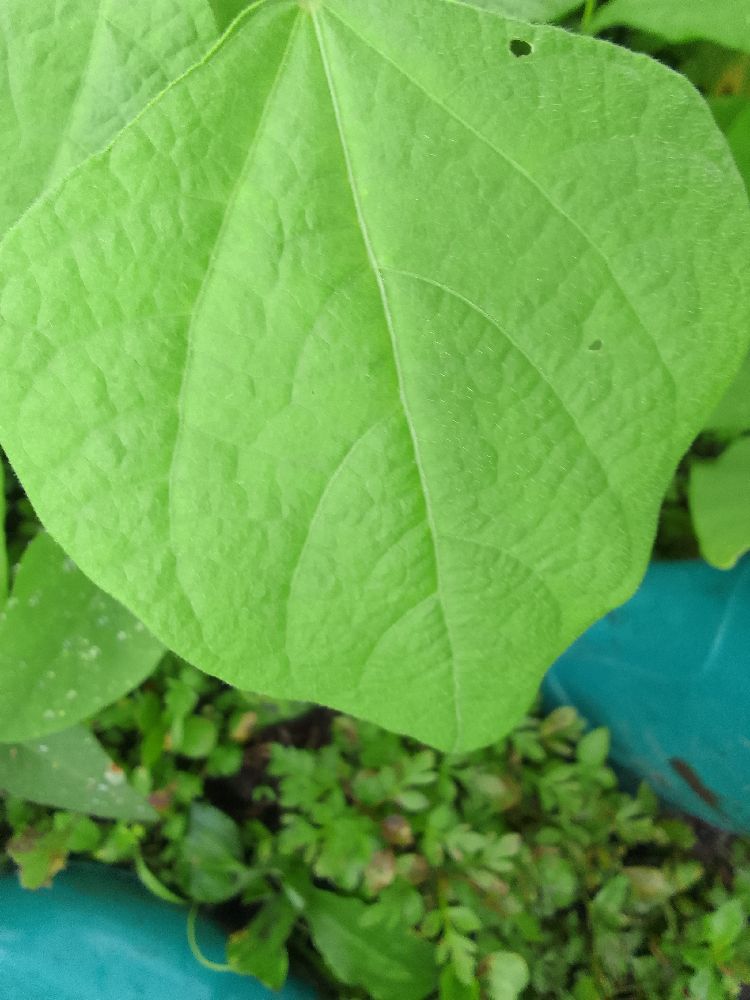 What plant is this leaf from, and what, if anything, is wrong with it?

common bean, healthy
